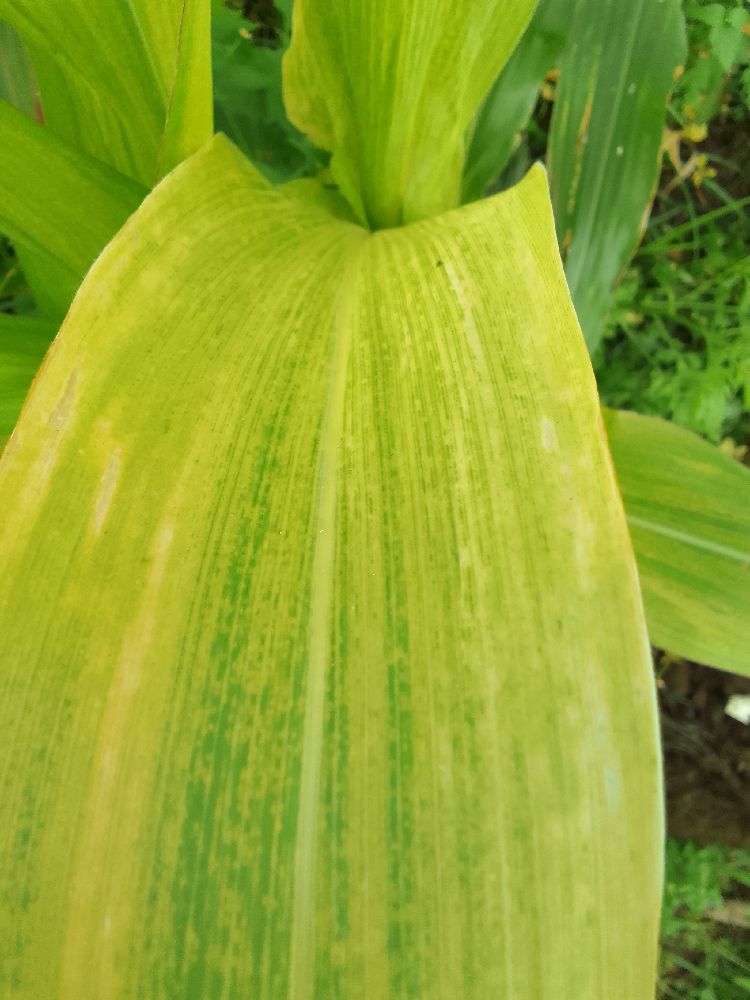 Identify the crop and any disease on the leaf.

maize, maize lethal necrosis
